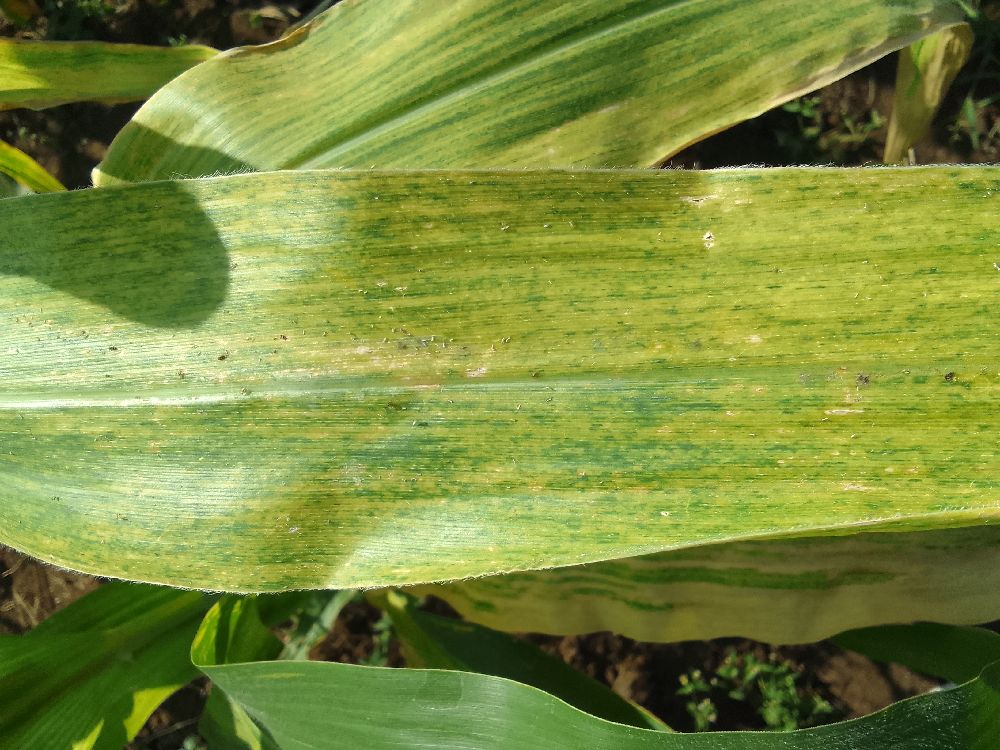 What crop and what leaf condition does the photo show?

maize, maize lethal necrosis
